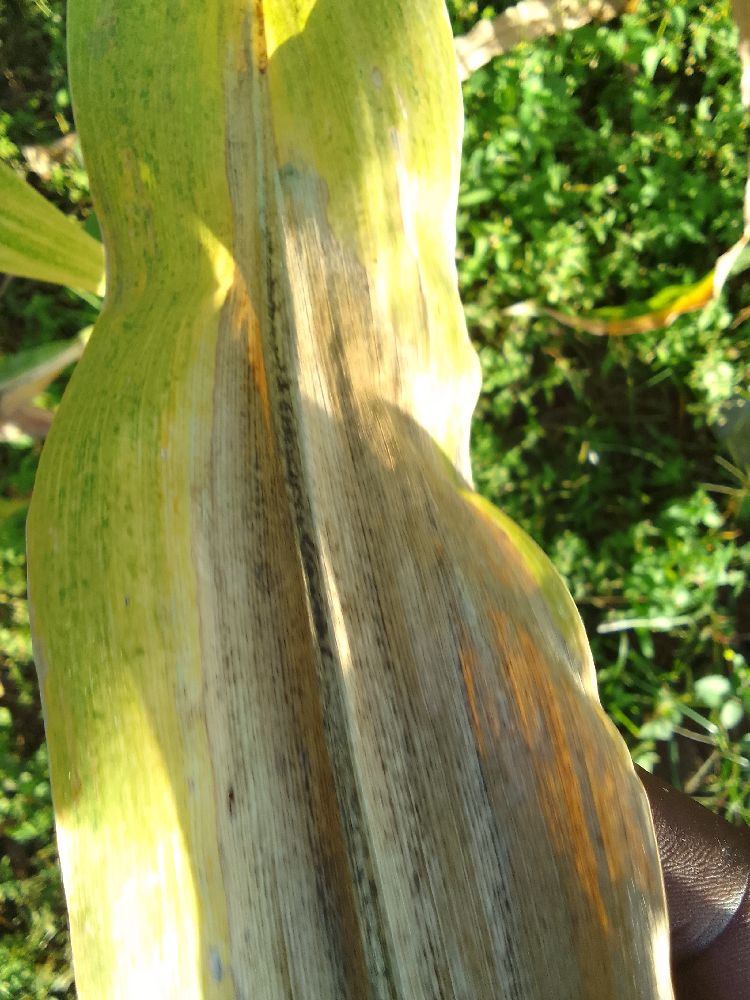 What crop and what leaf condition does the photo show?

maize, maize lethal necrosis
